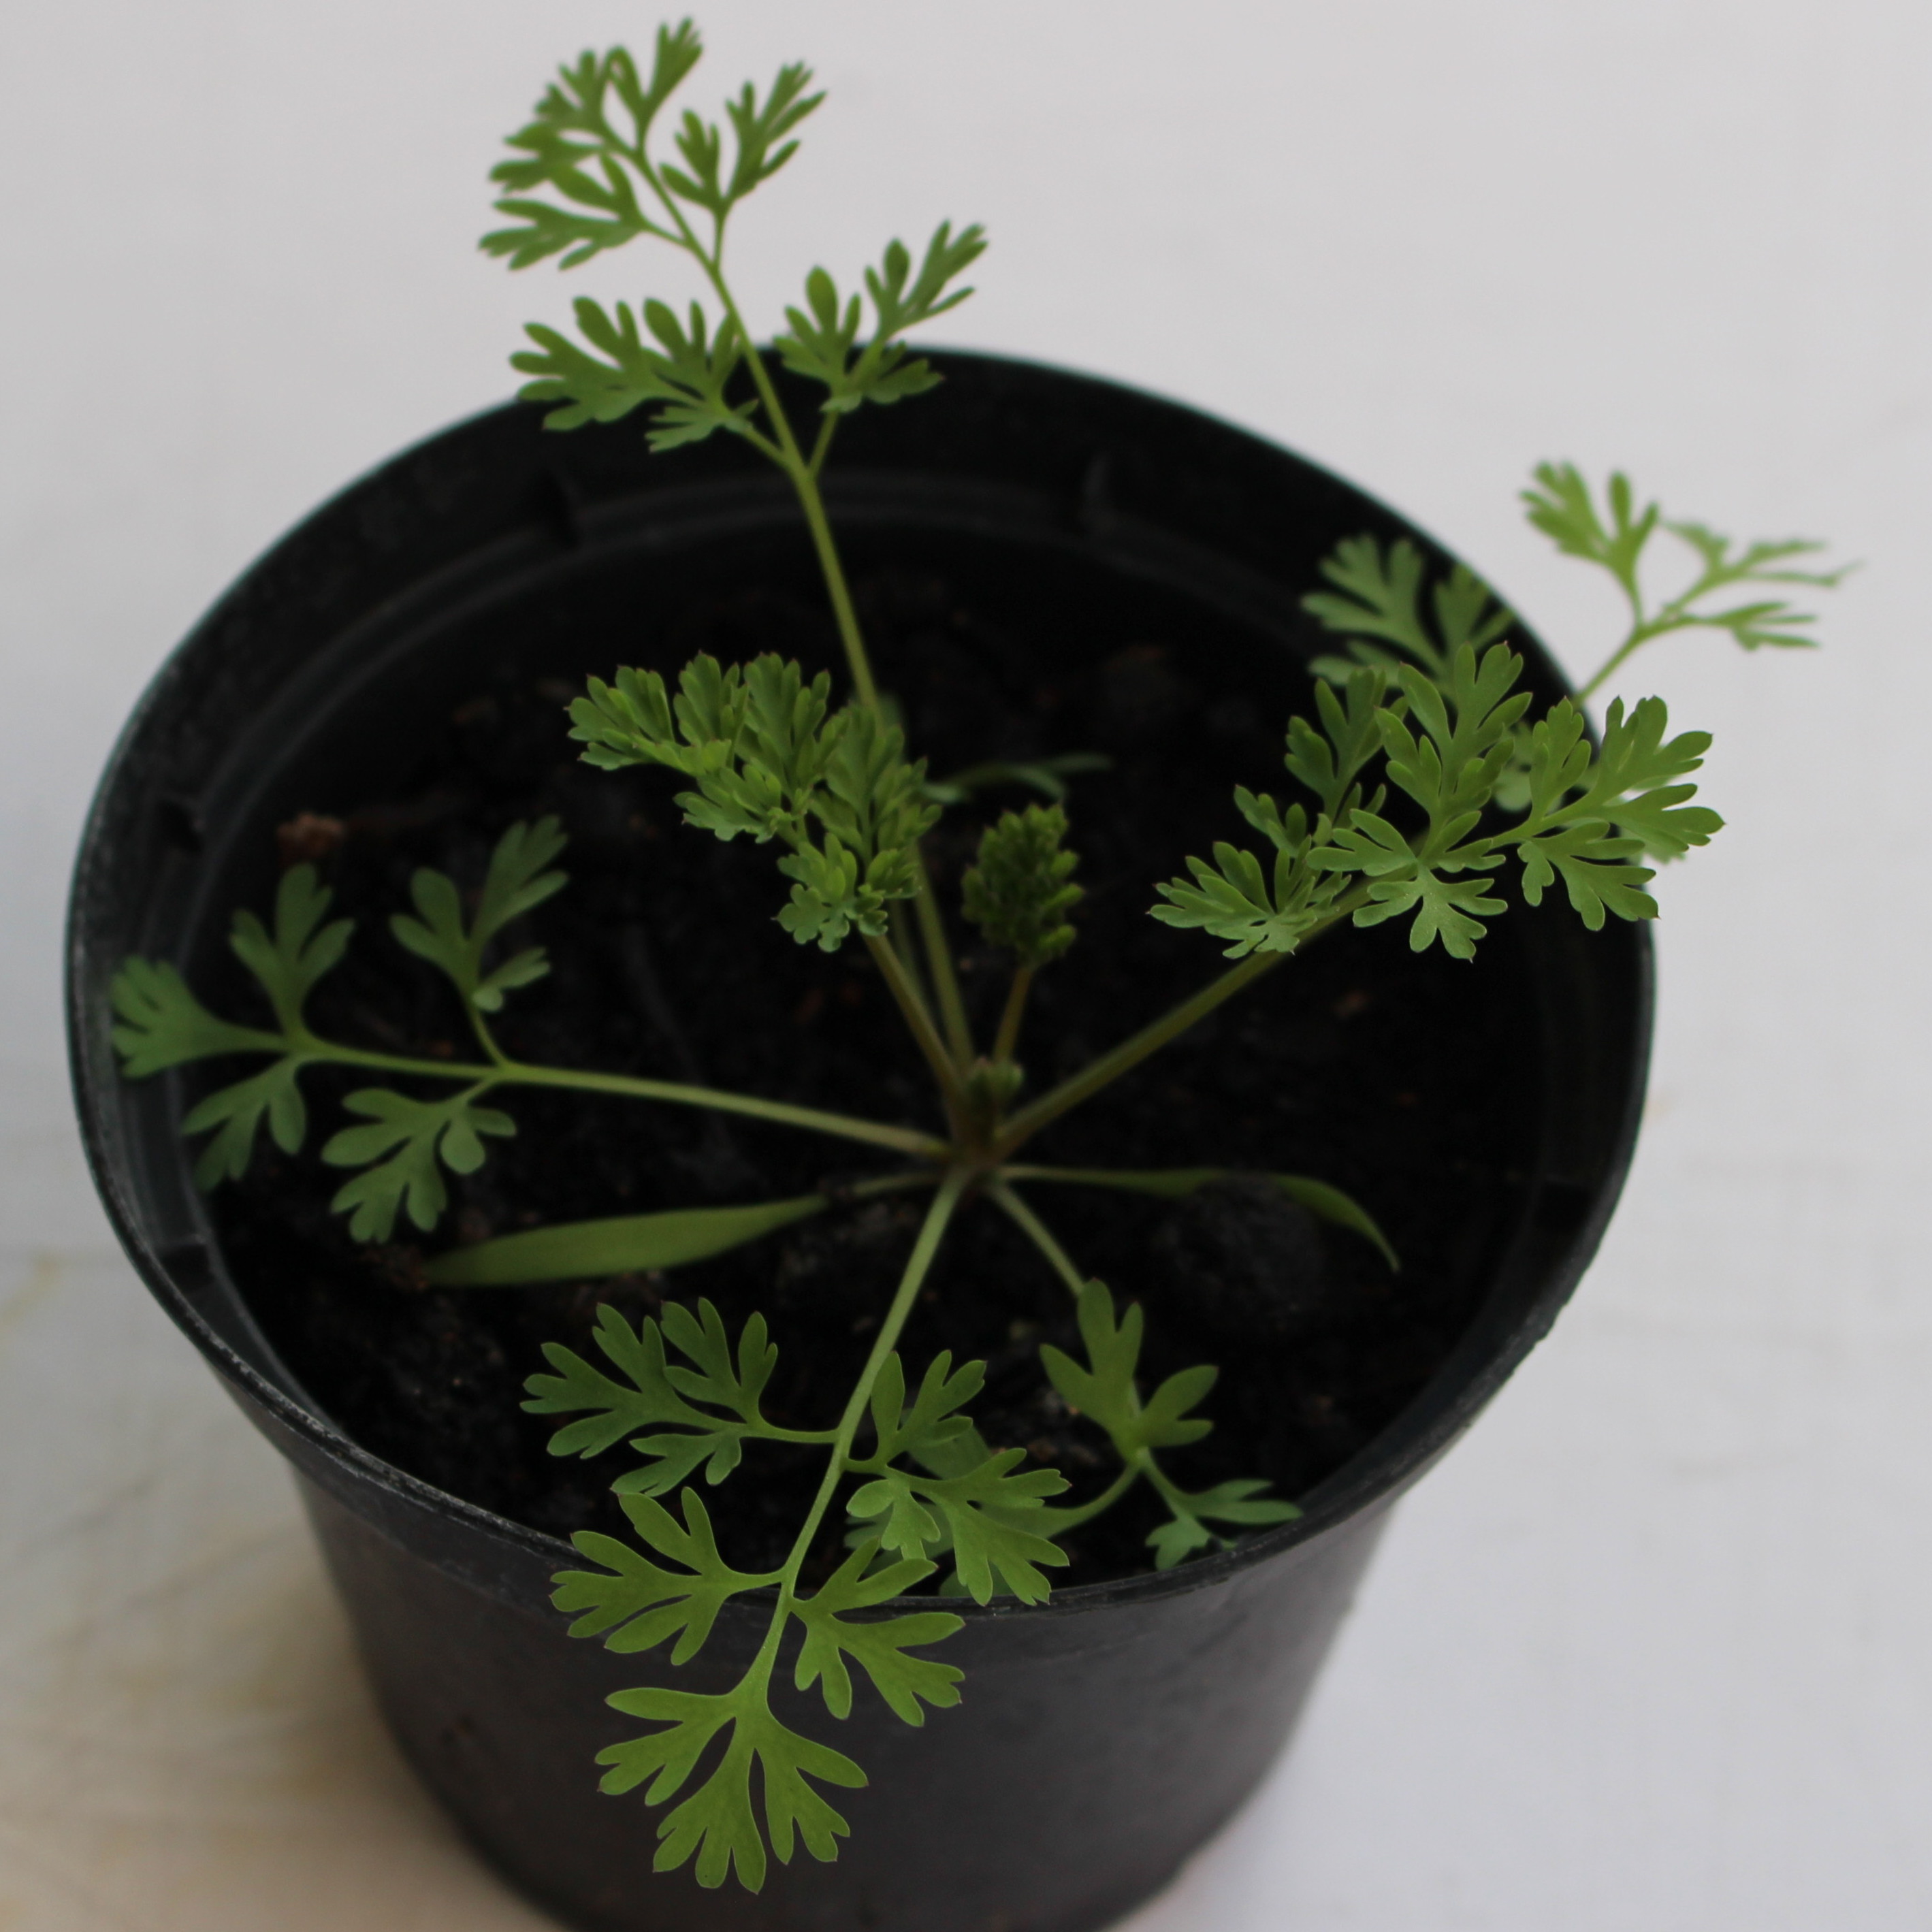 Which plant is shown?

Fumaria officinalis
